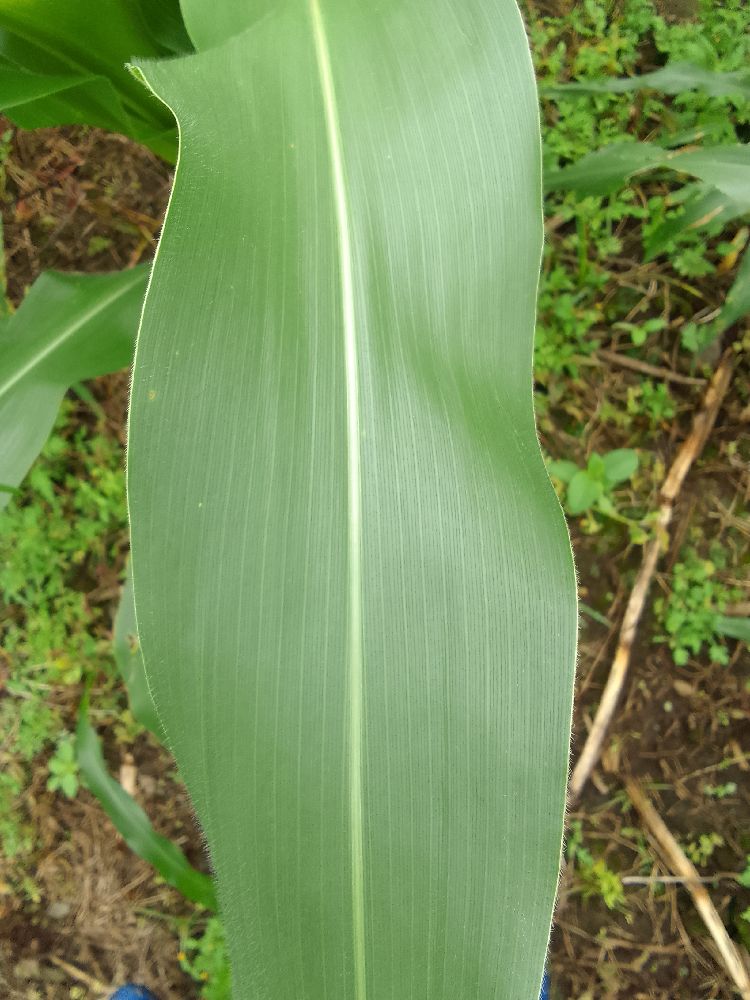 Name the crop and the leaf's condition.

maize, healthy
